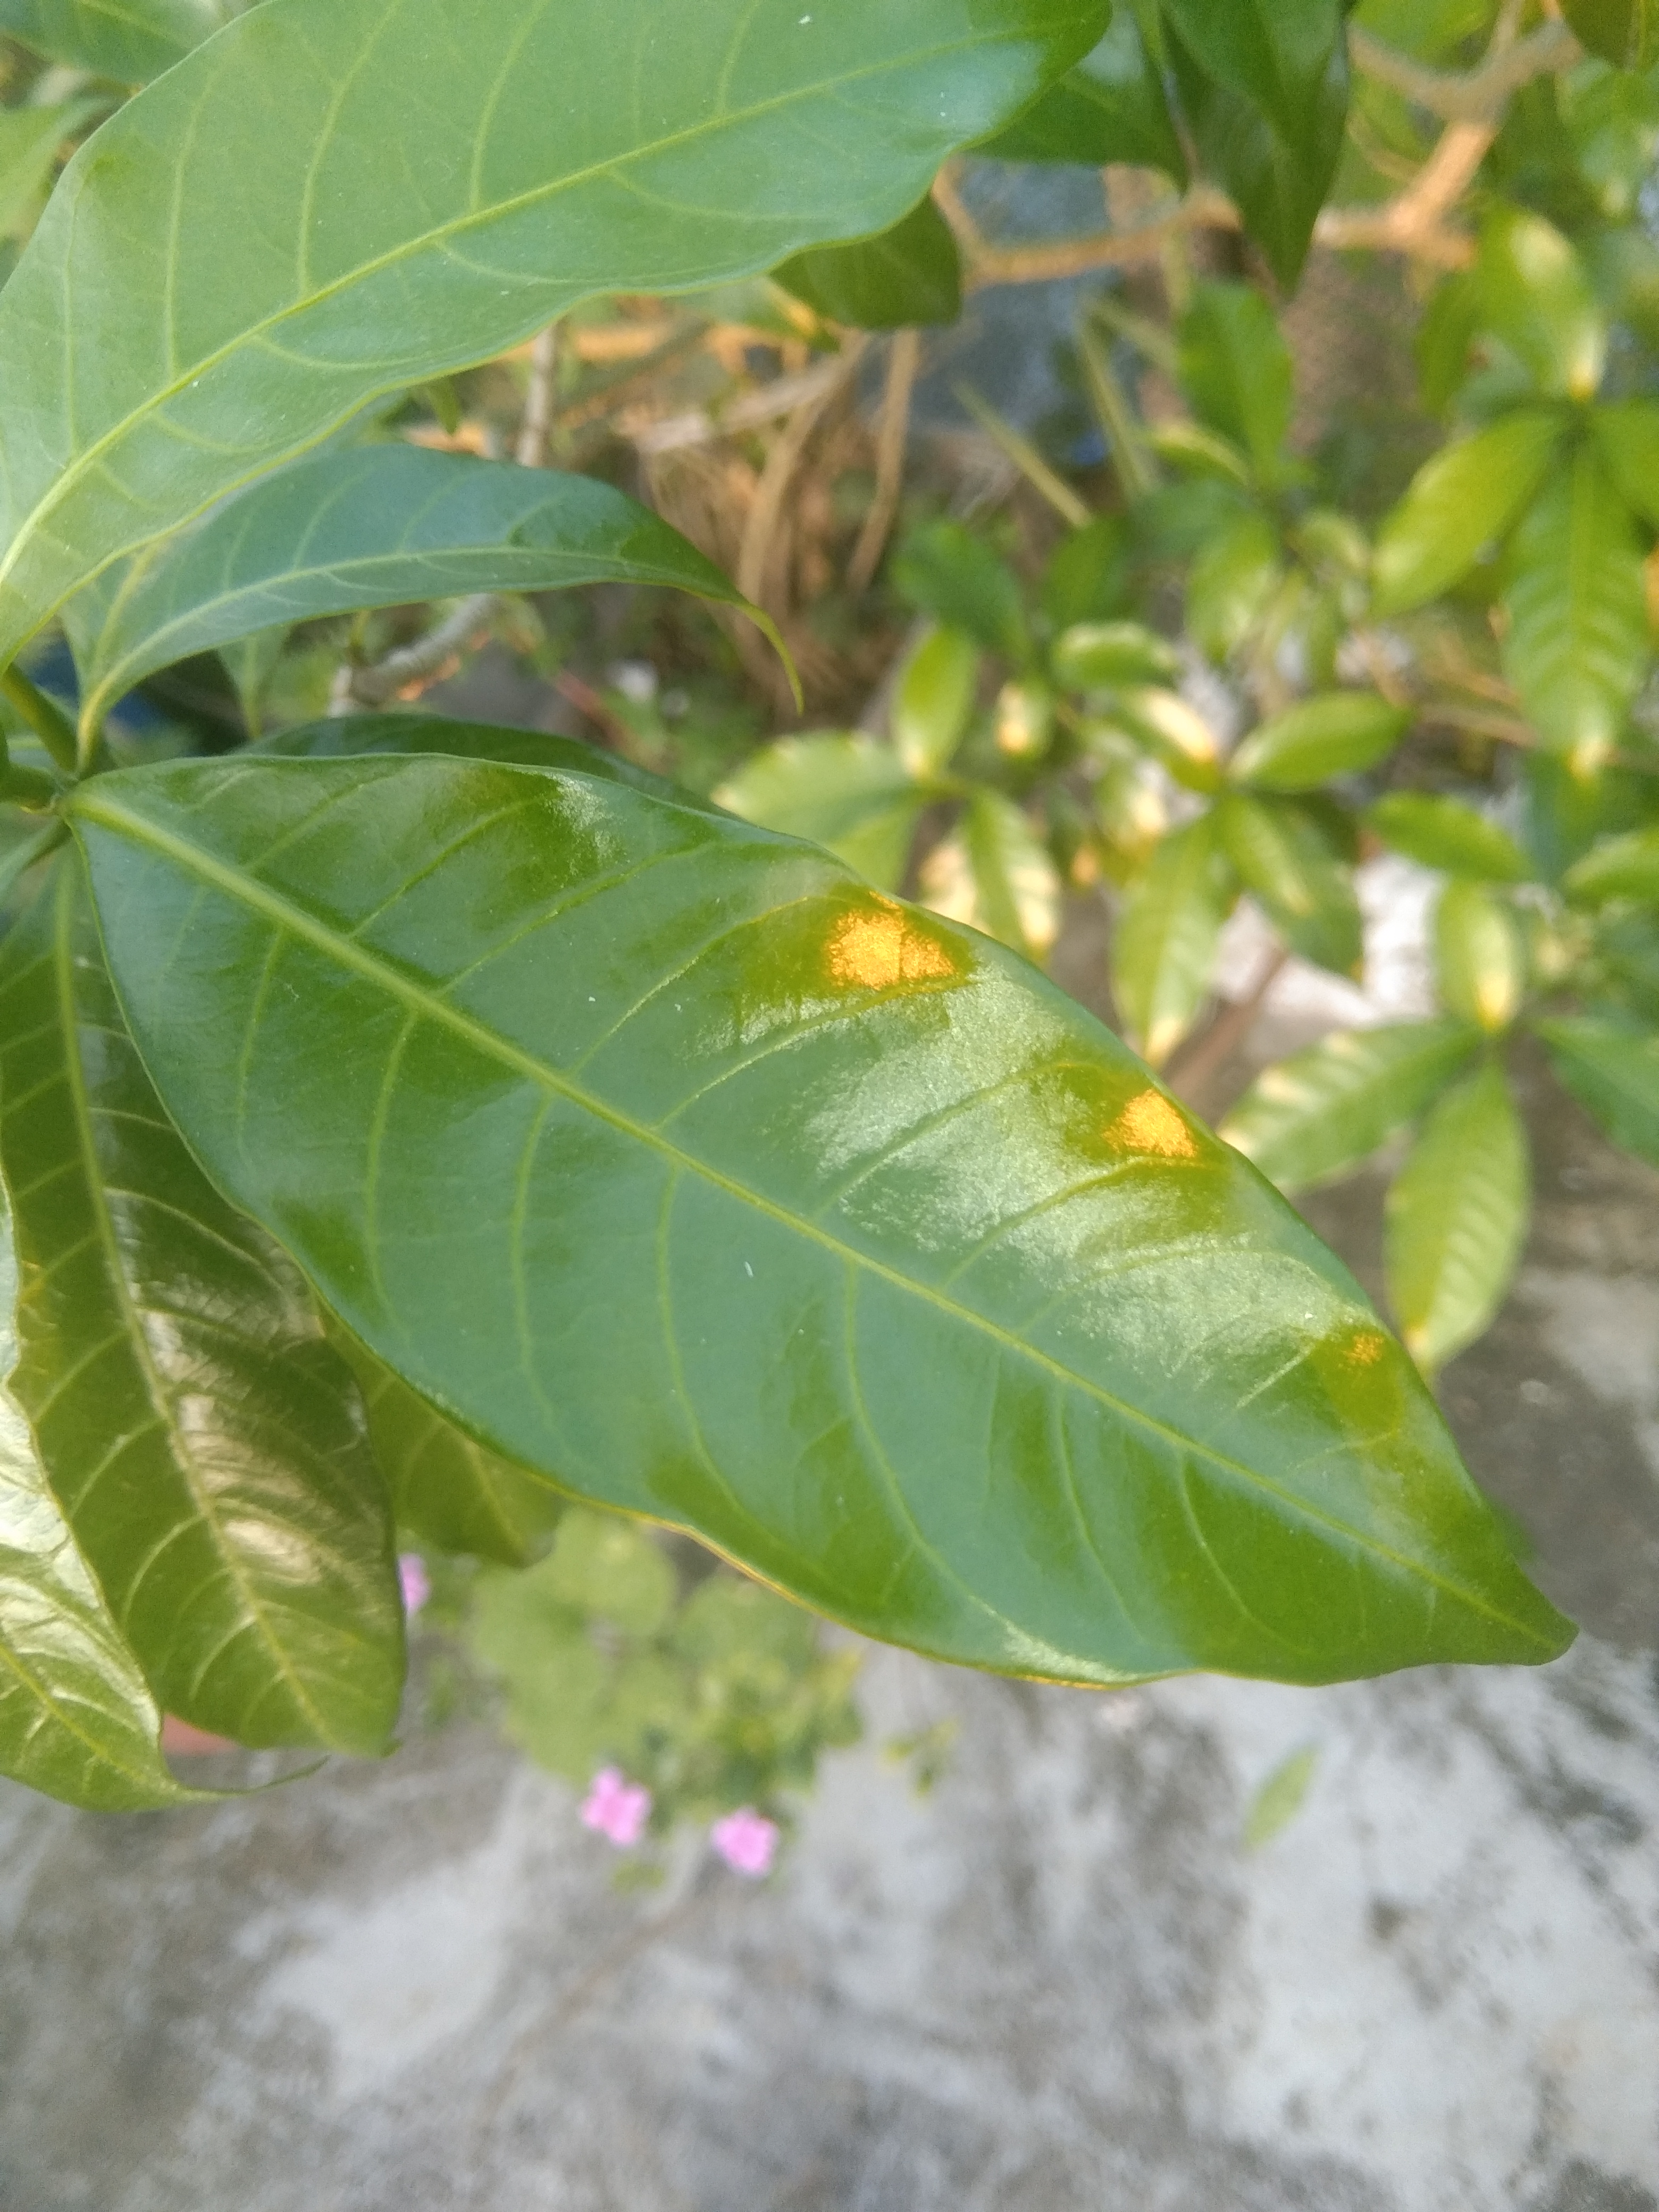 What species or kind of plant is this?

togor
